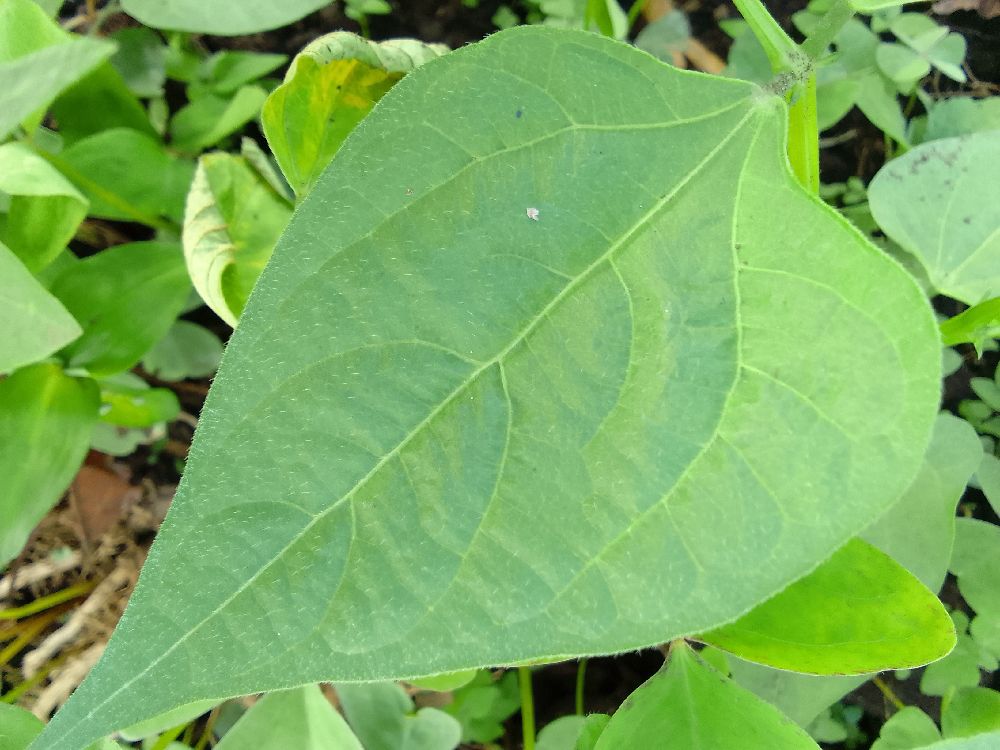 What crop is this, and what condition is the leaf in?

common bean, healthy
